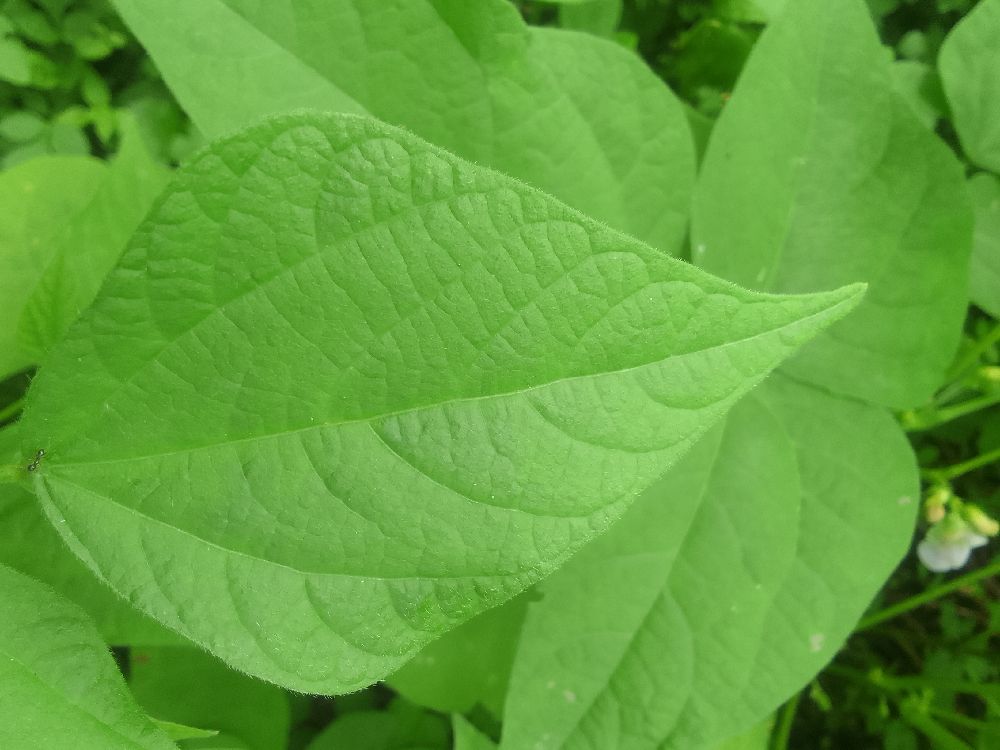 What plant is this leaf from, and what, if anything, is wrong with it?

common bean, healthy
